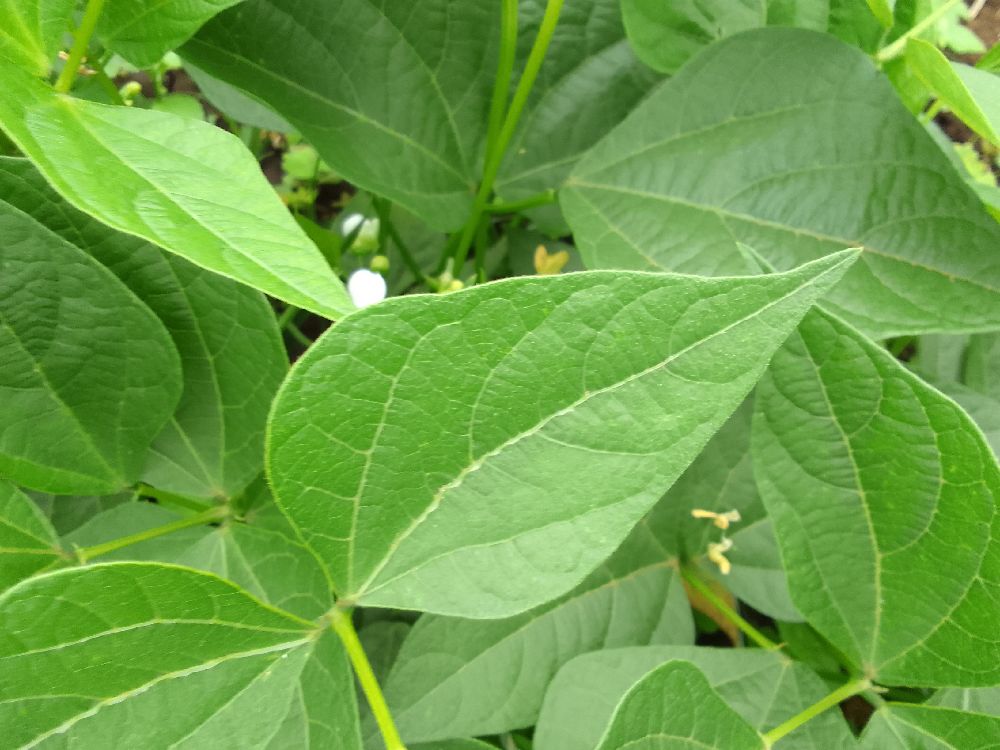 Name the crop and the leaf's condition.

common bean, healthy
